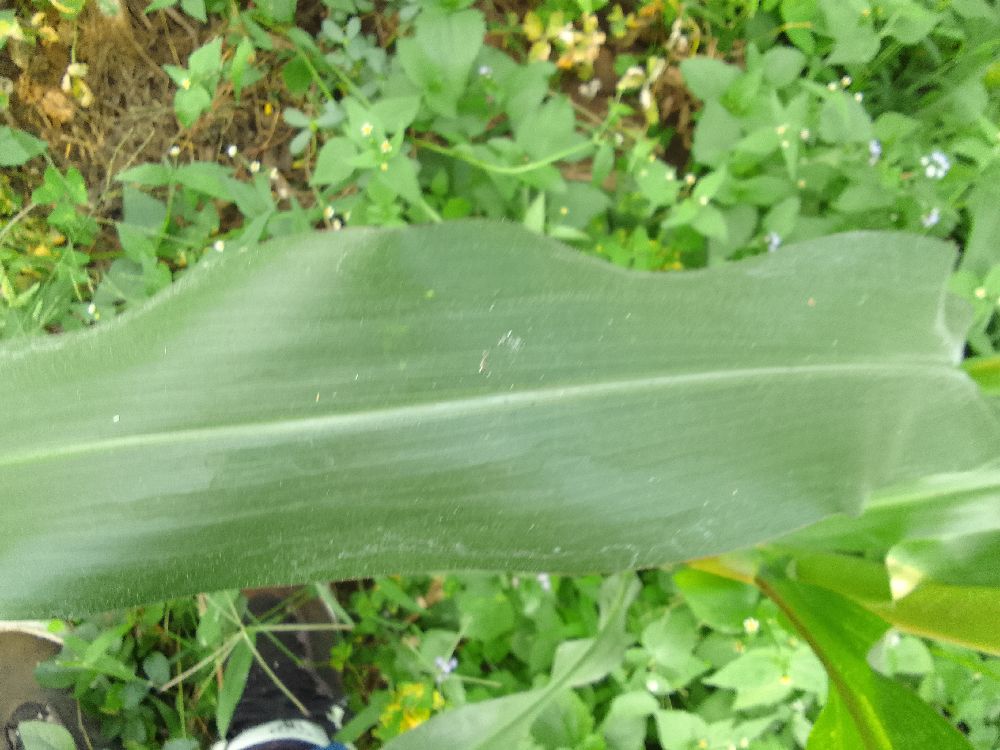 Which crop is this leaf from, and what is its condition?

maize, healthy
